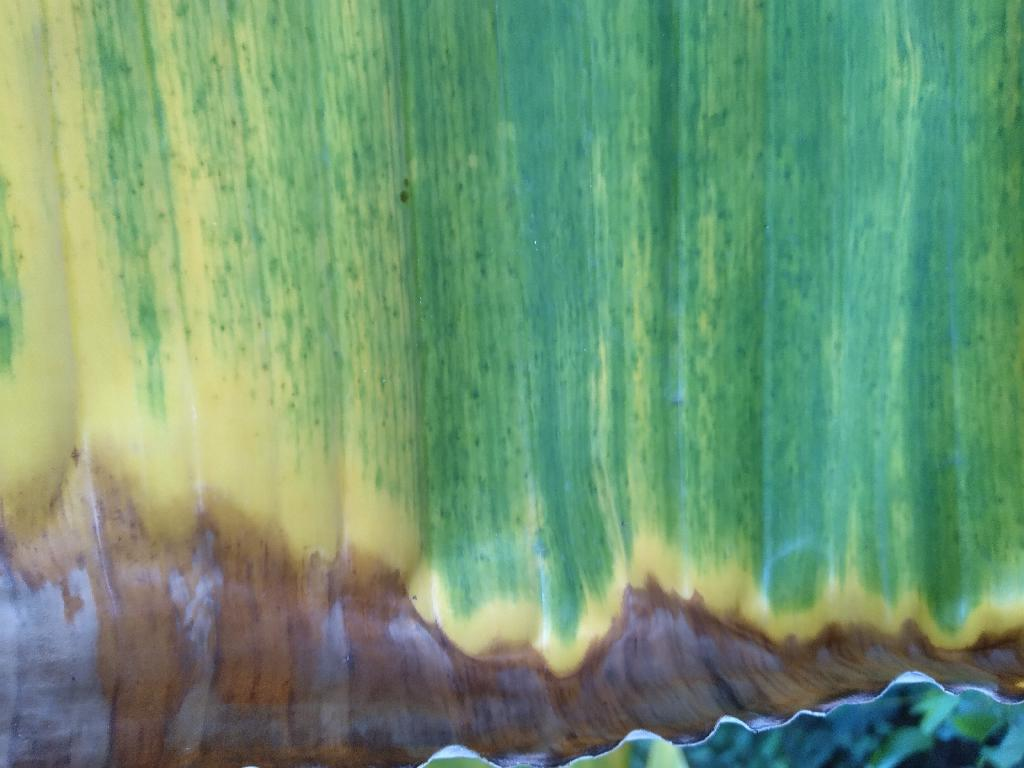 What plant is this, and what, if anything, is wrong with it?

banana, fusarium wilt race 1
